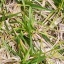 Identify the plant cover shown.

grass
